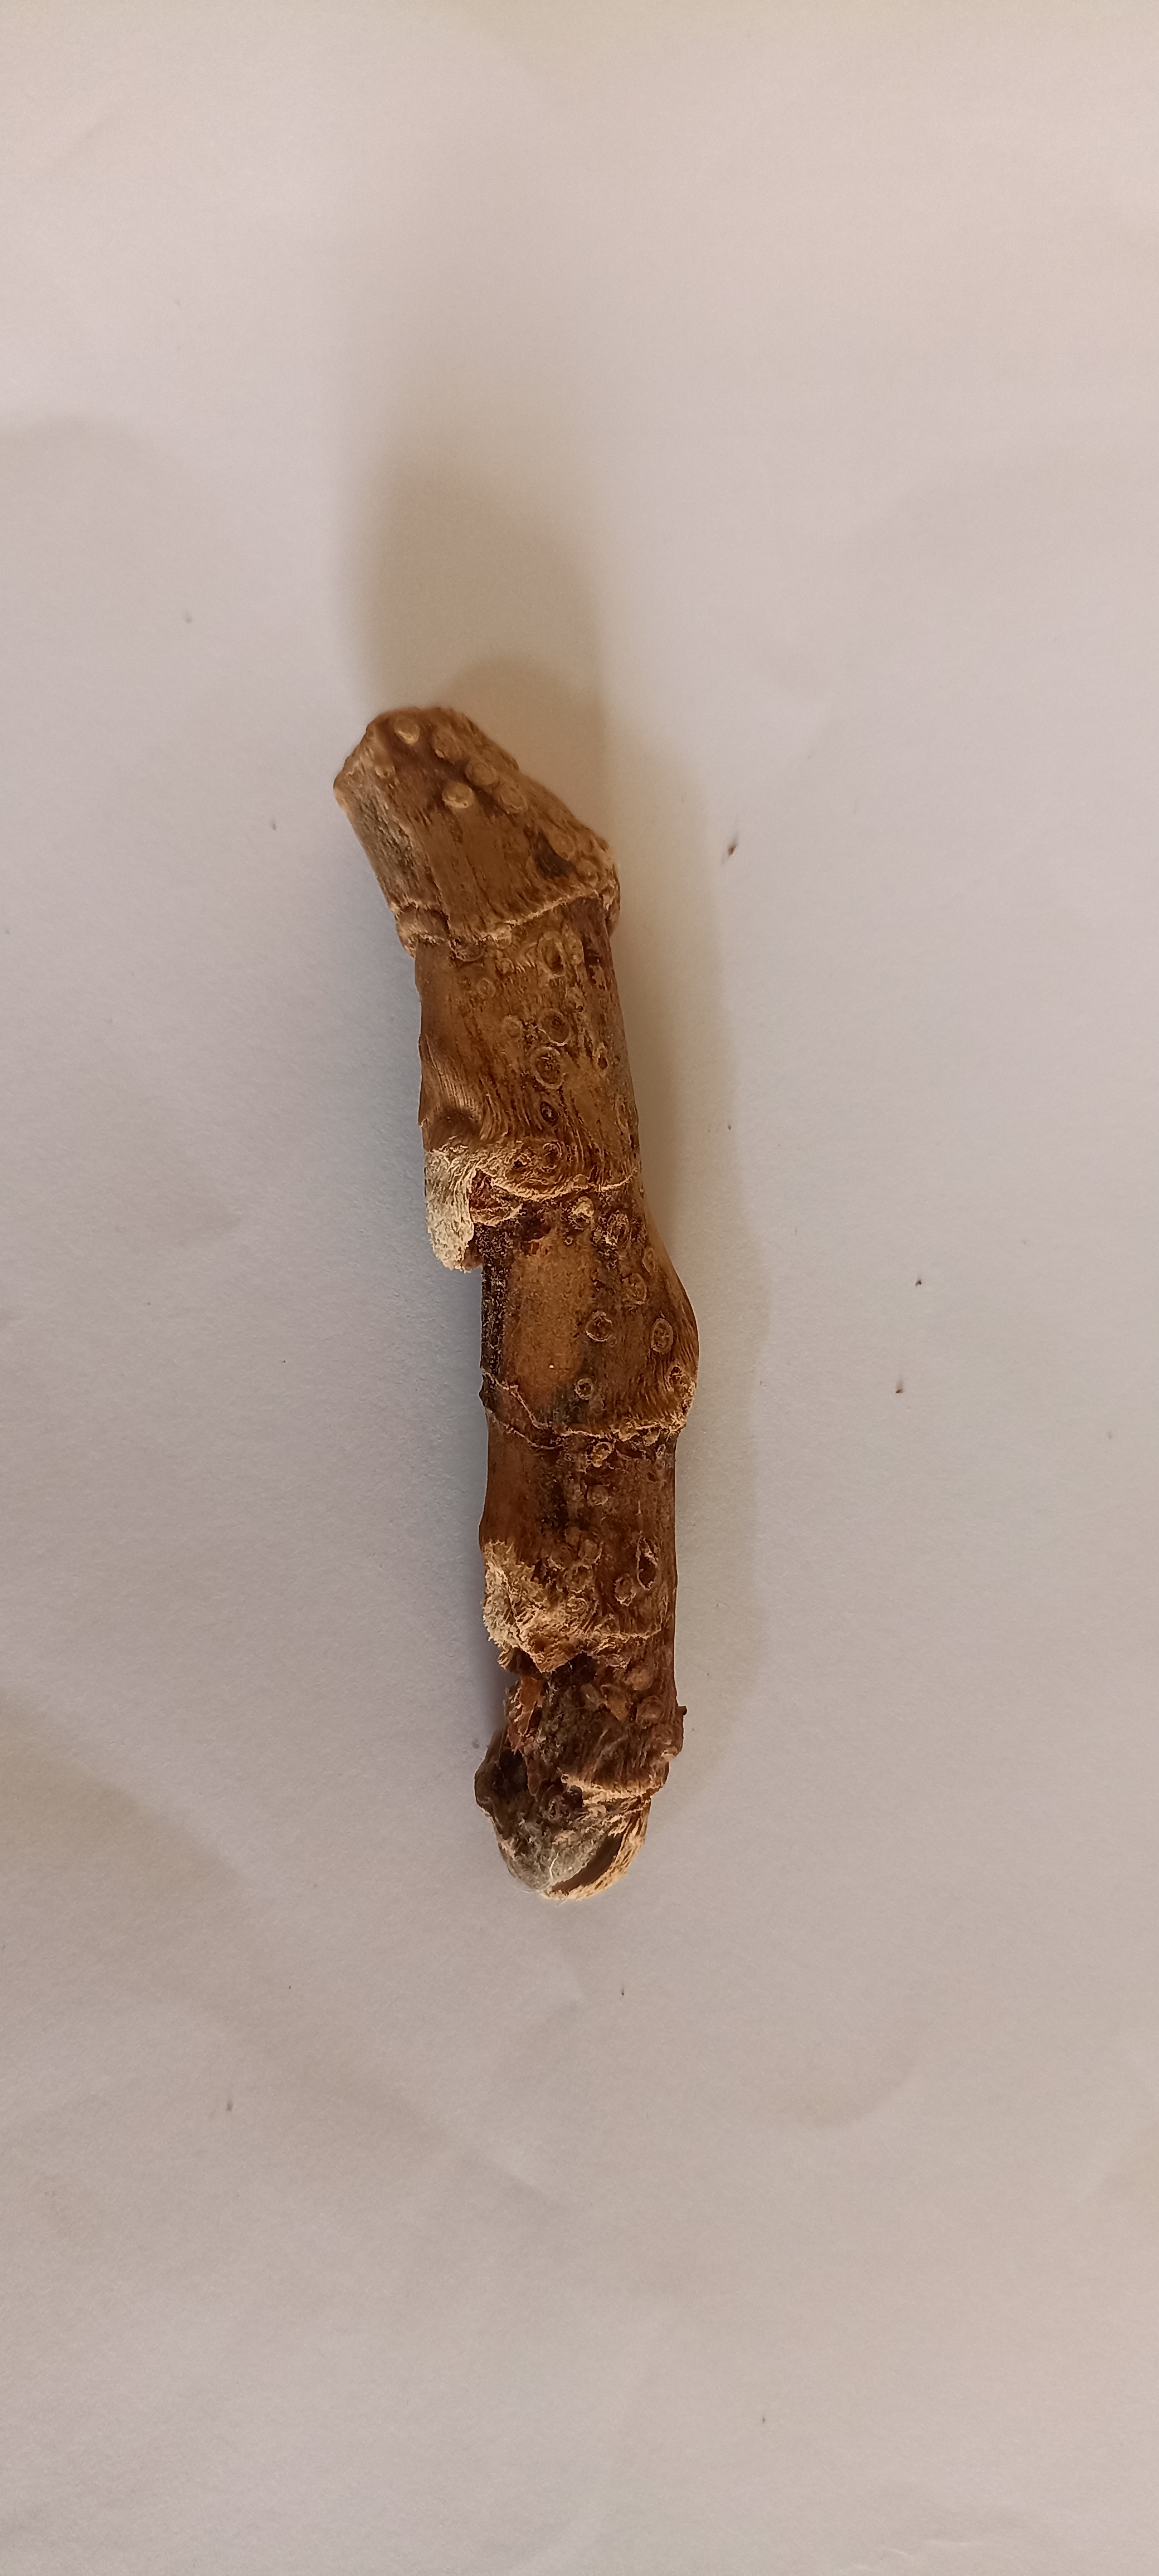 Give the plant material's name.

vekhand
